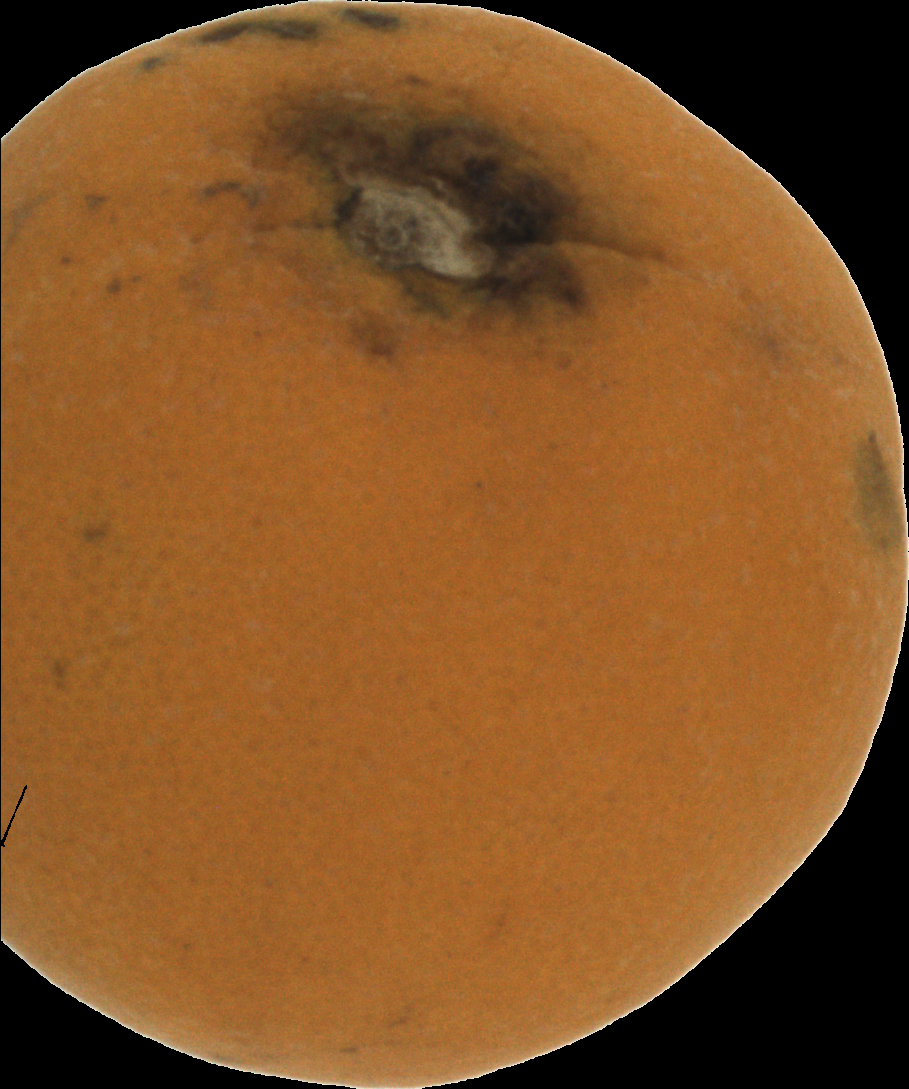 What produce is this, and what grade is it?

orange, bad
